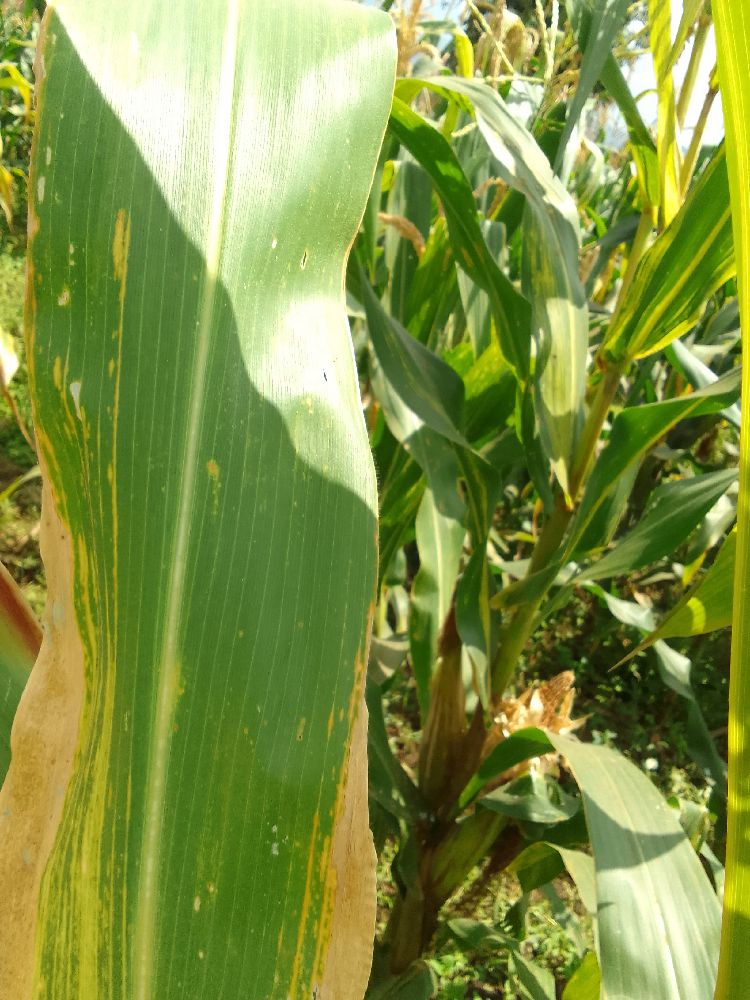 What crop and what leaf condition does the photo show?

maize, maize lethal necrosis
